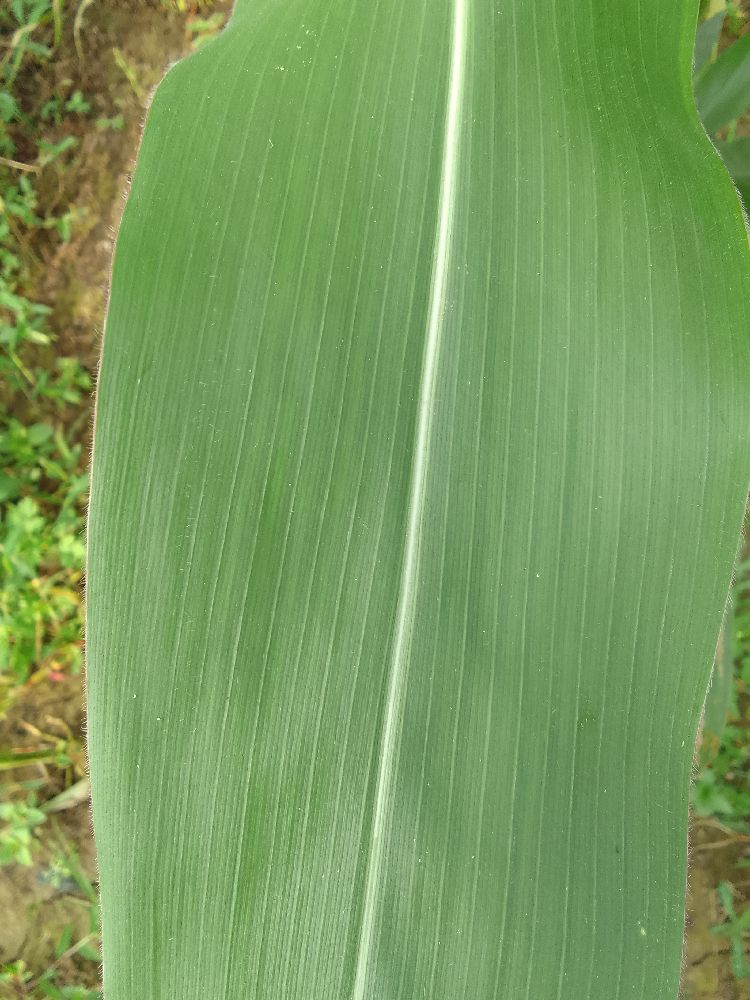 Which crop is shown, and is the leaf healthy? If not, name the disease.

maize, healthy
